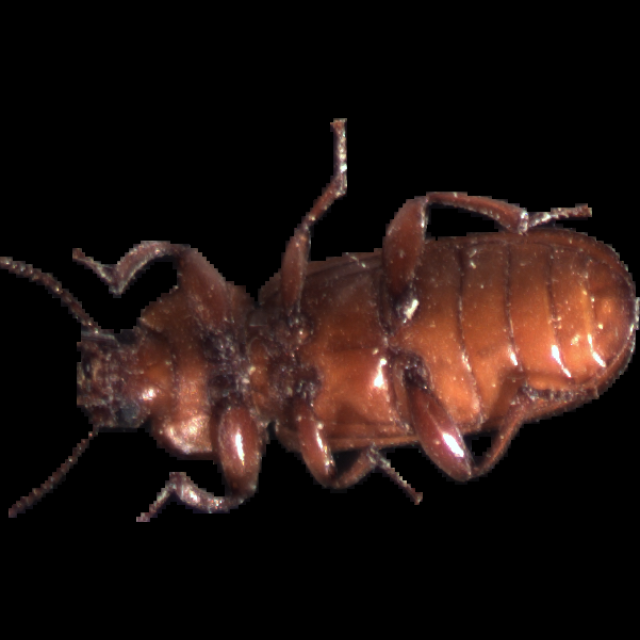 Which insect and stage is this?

mealworm beetle
